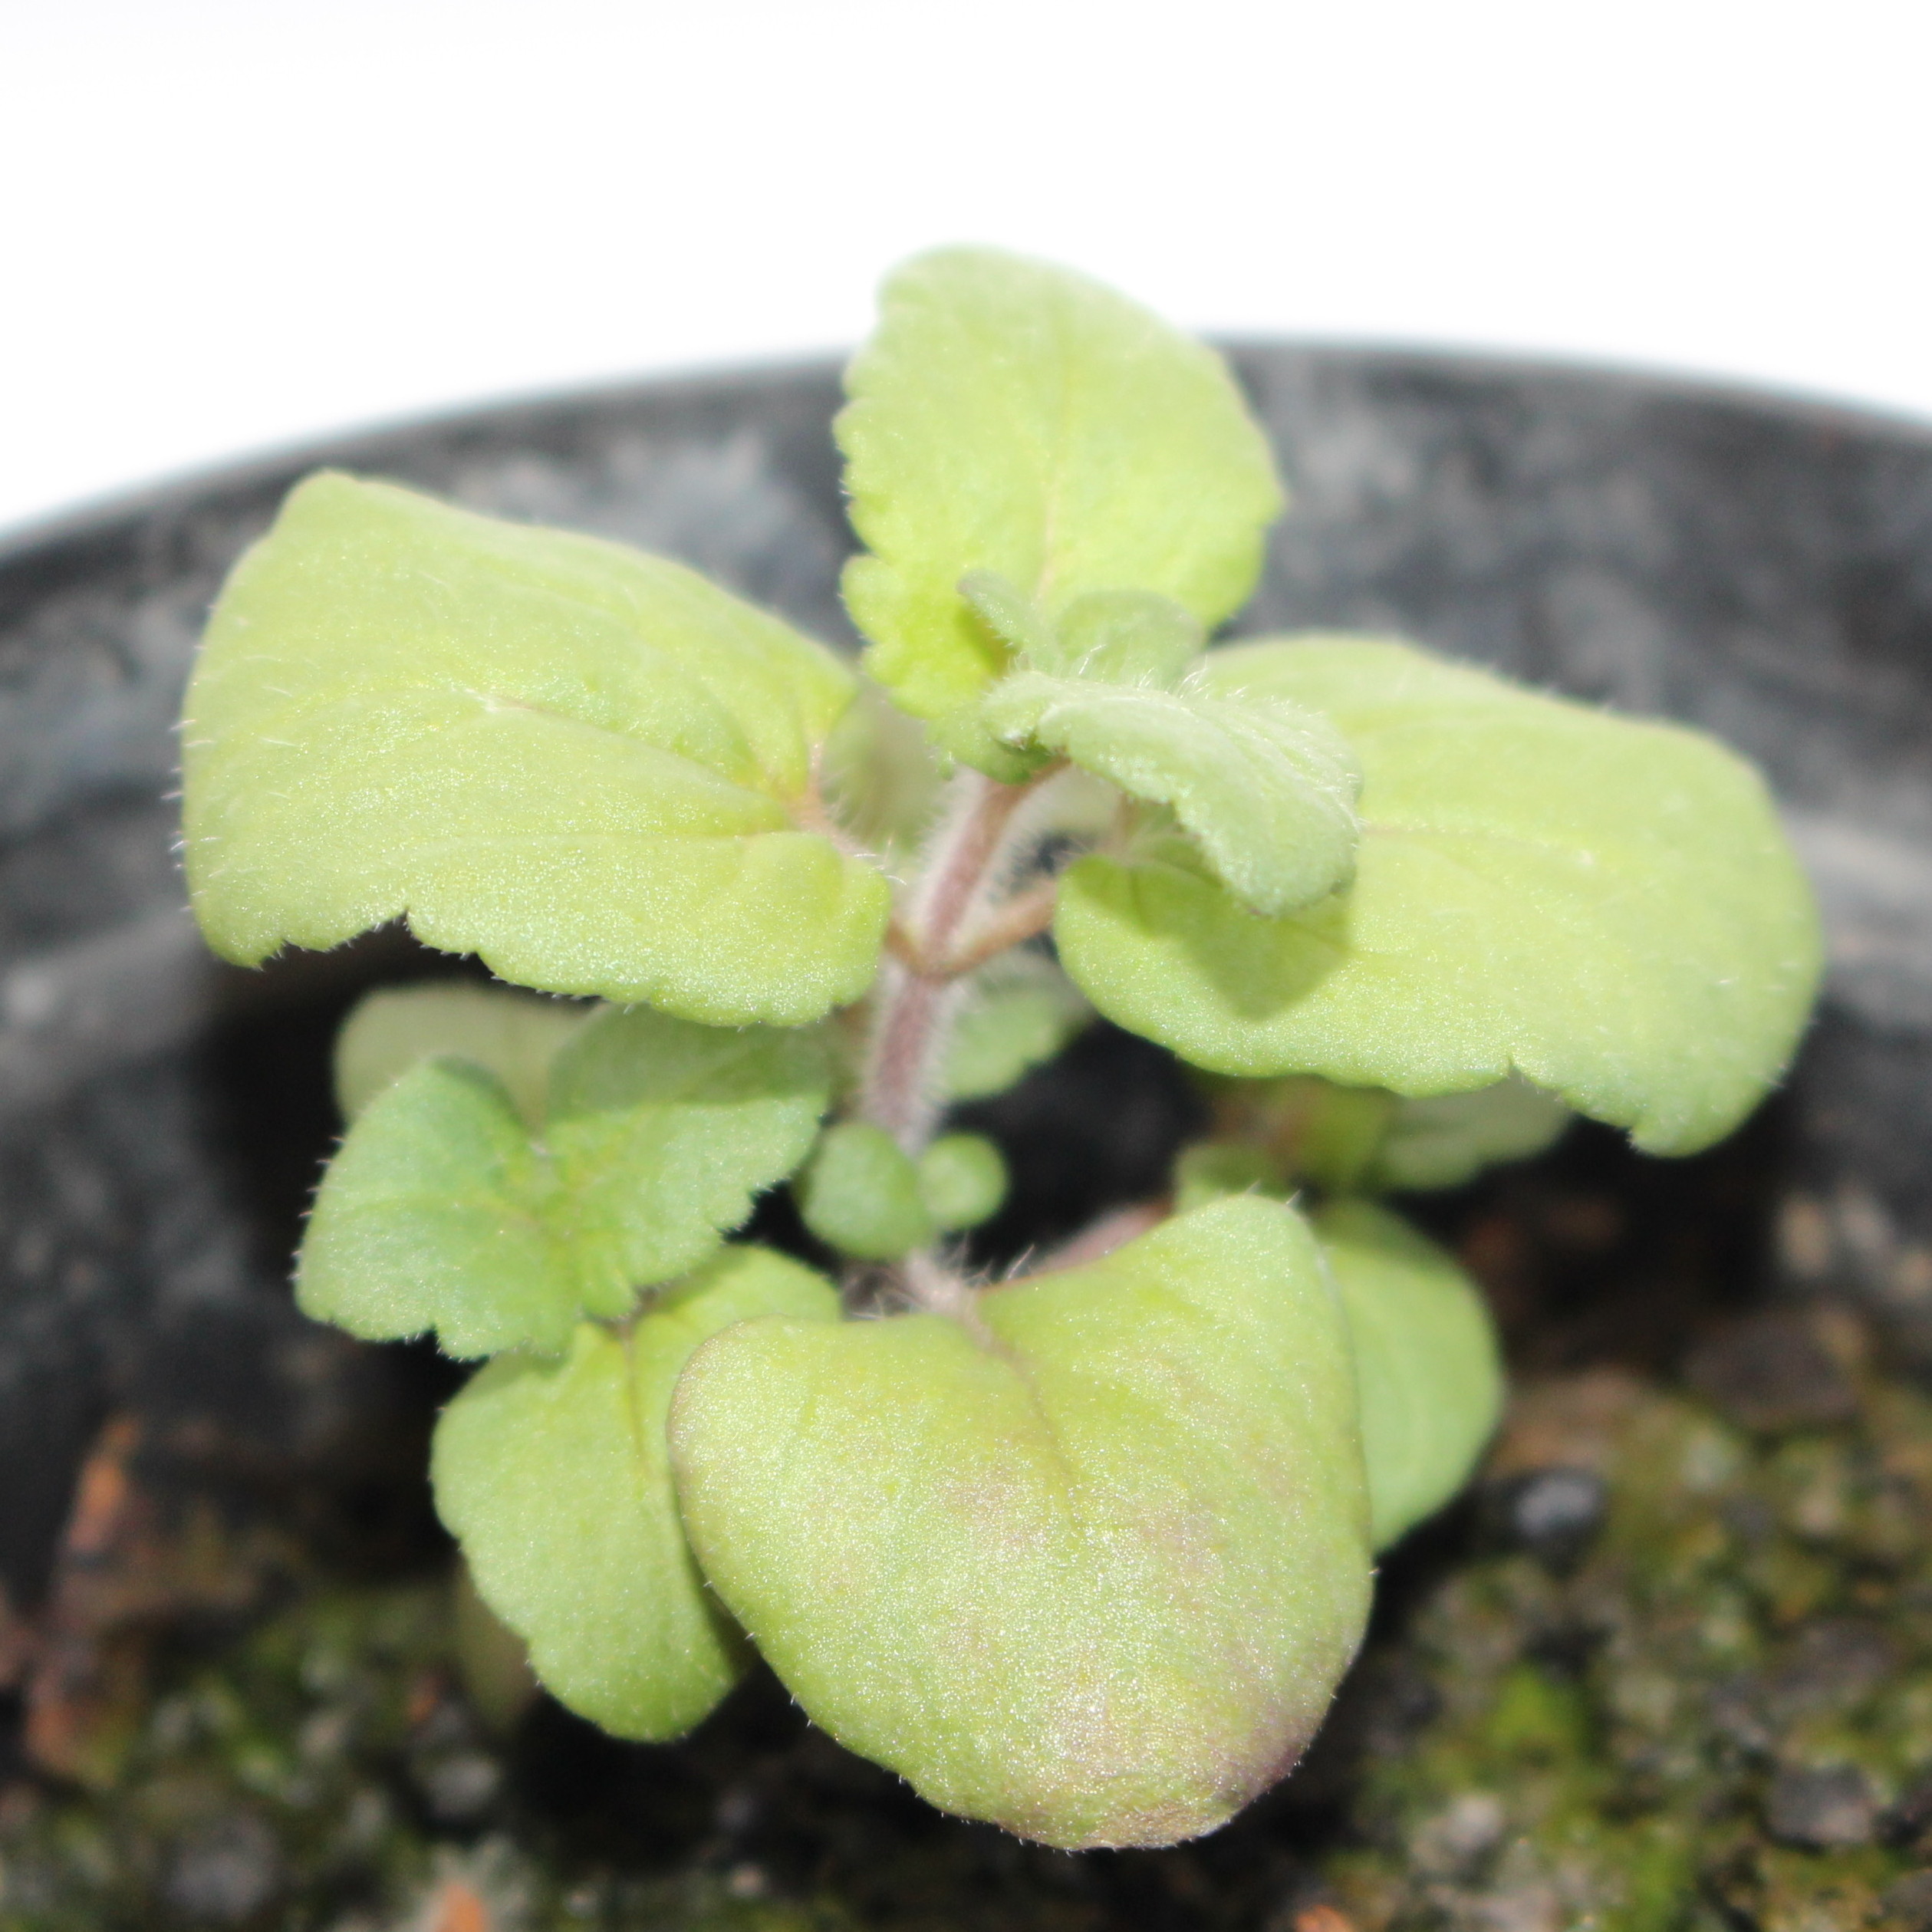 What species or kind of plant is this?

Veronica persica
